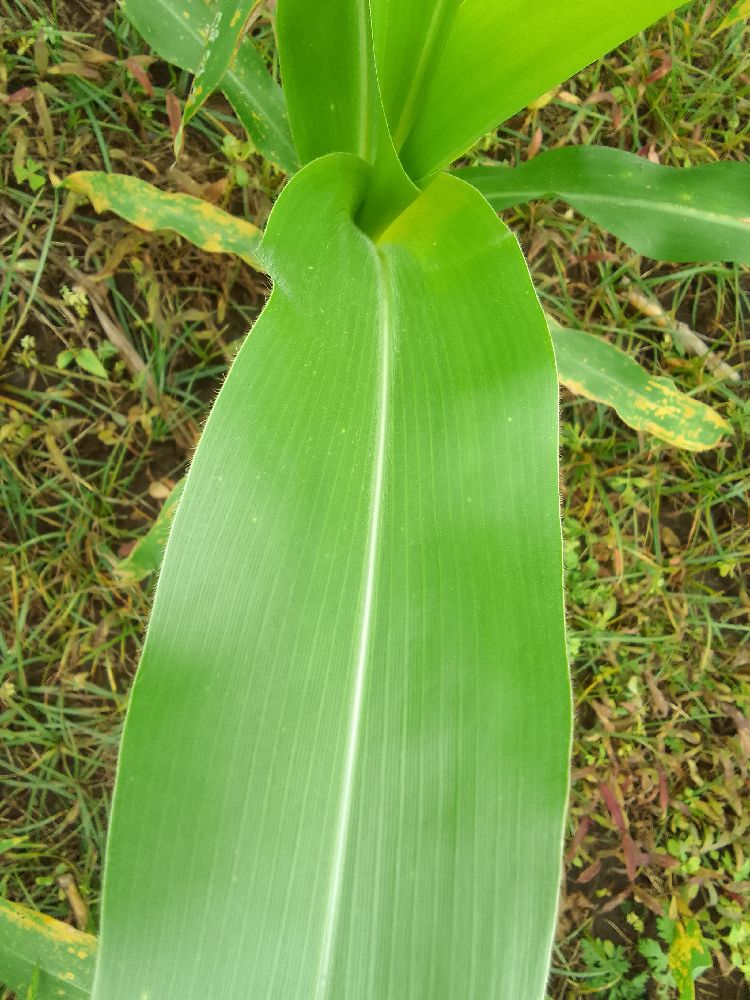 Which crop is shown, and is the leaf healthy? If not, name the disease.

maize, healthy
